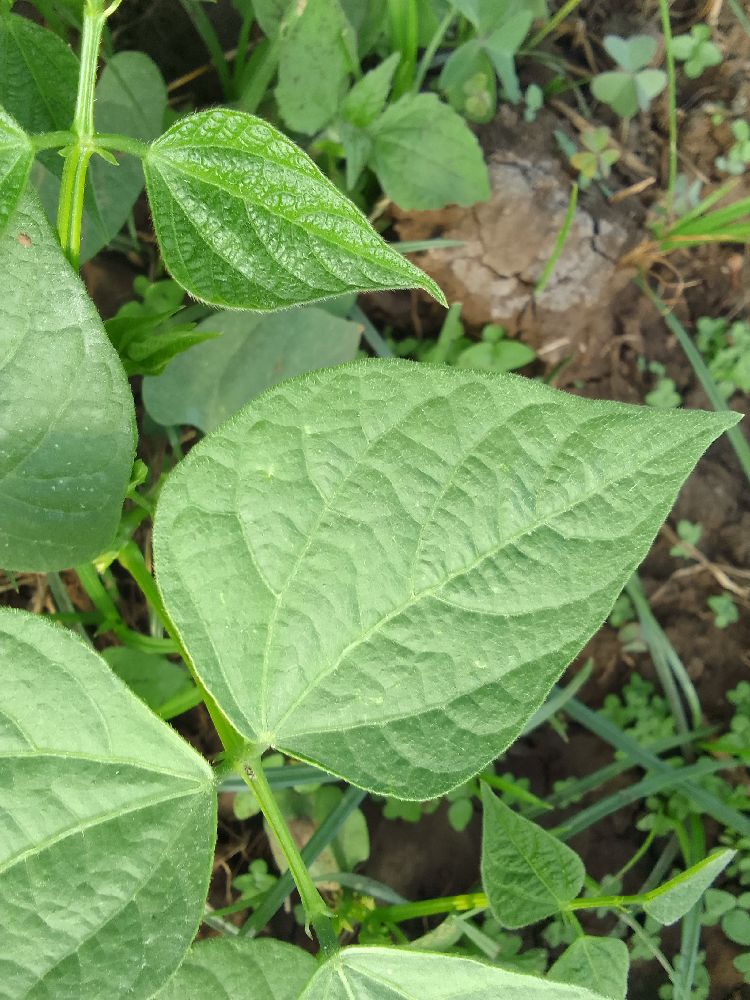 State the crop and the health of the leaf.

common bean, healthy
